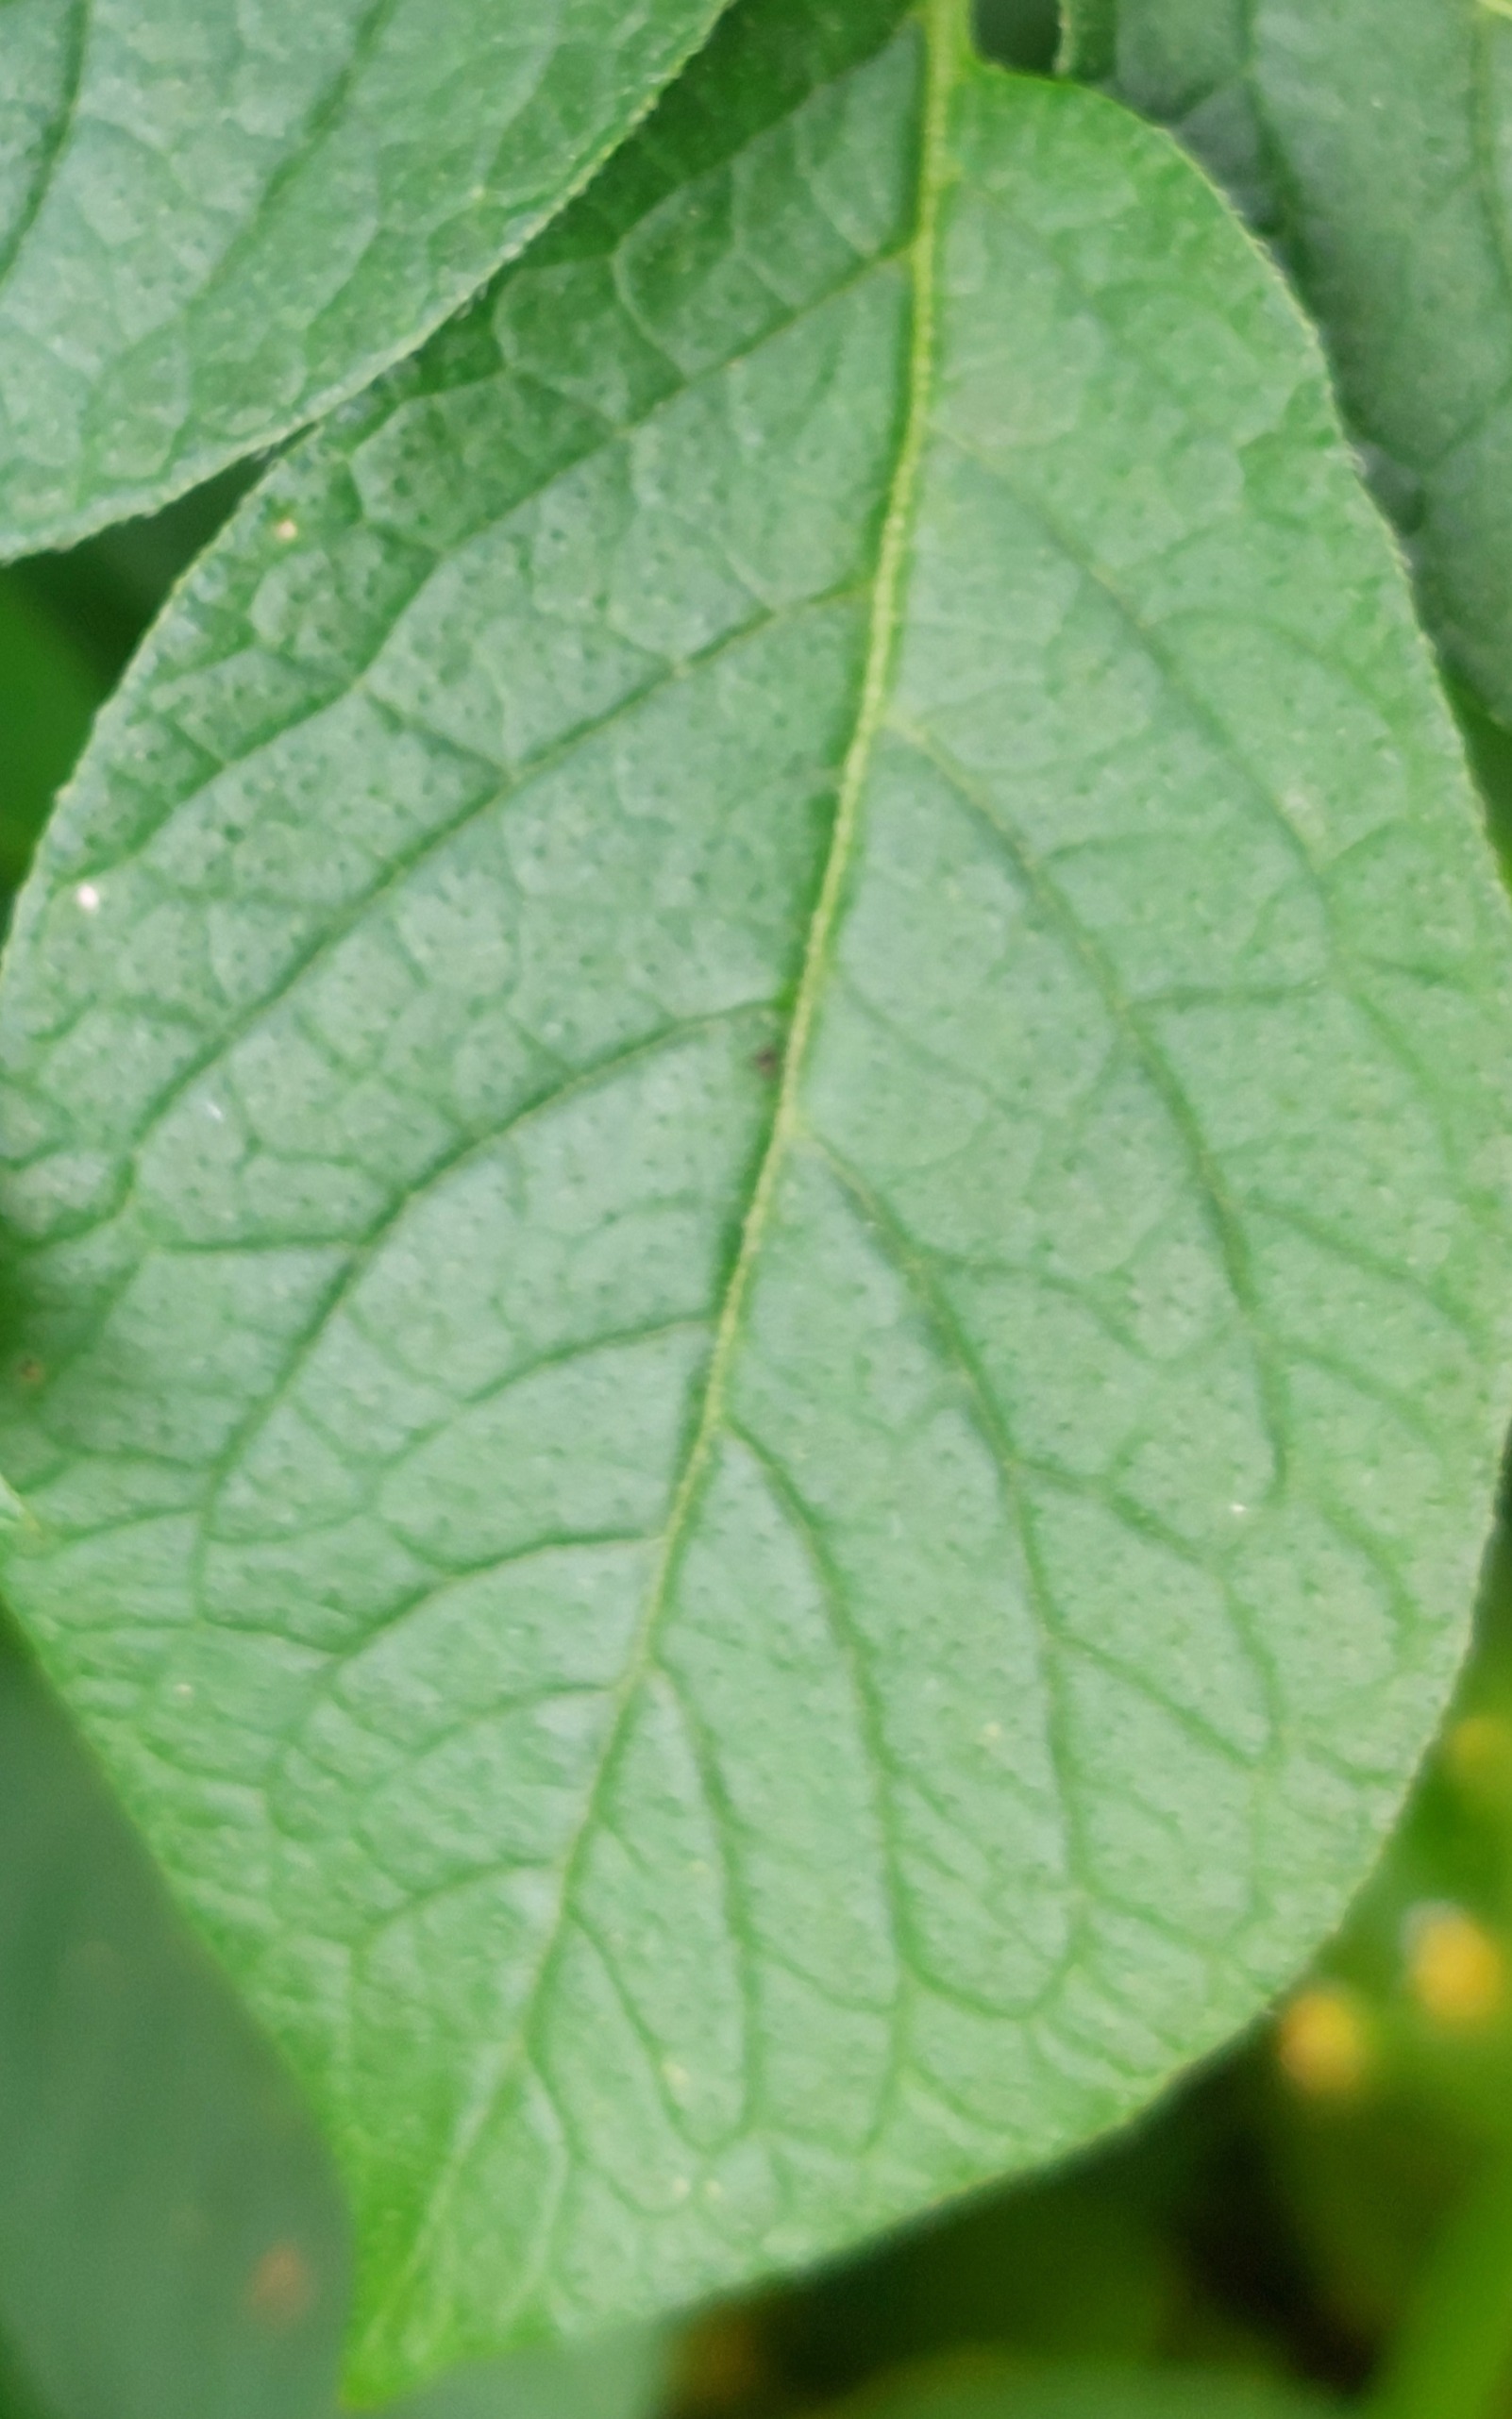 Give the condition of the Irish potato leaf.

healthy
